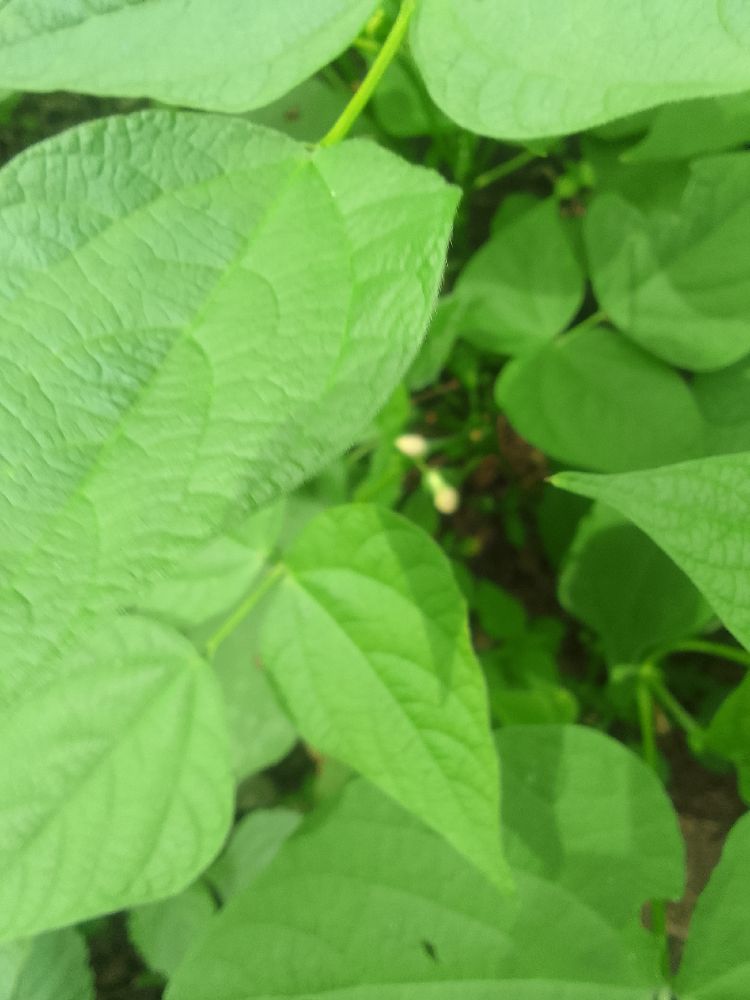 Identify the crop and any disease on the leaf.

common bean, healthy
